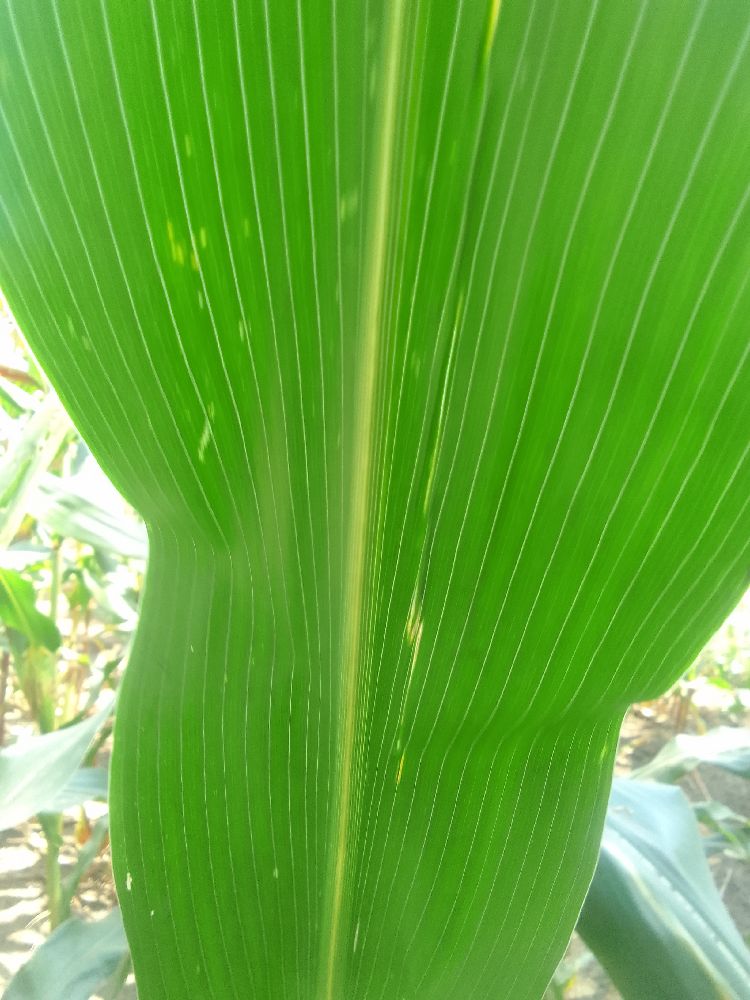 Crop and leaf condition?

maize, healthy
